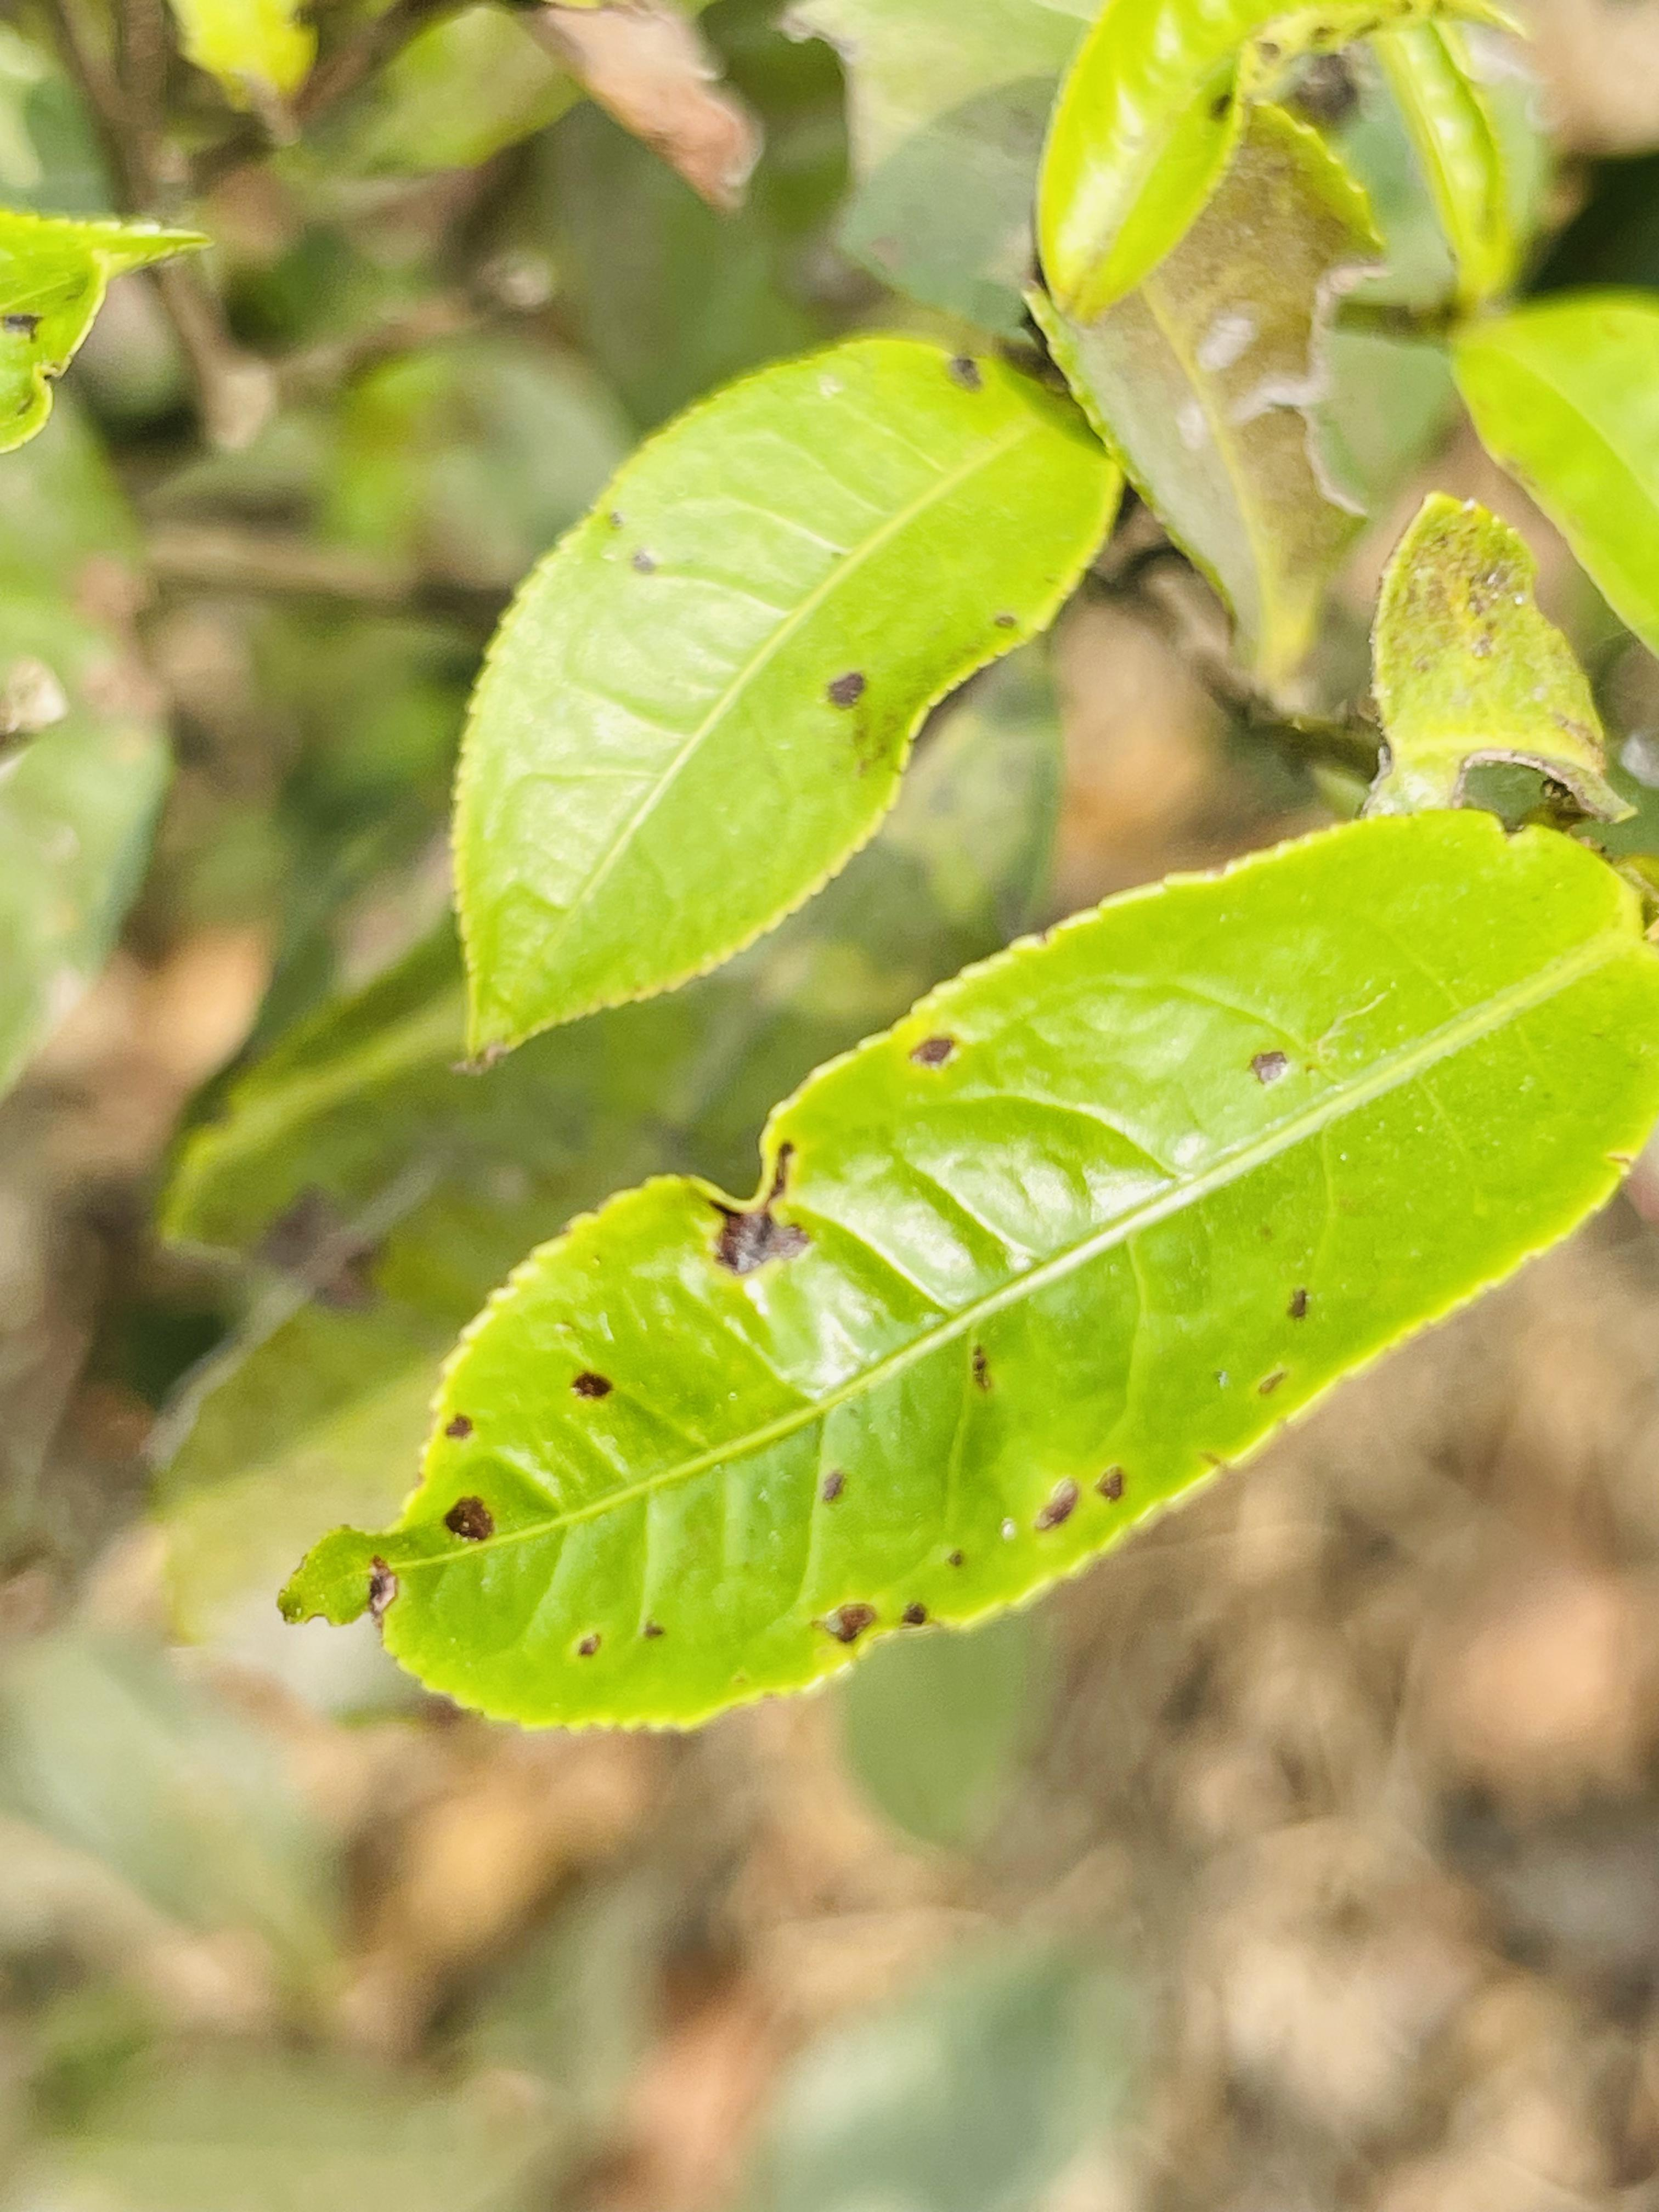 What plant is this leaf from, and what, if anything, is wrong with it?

tea, helopeltis
